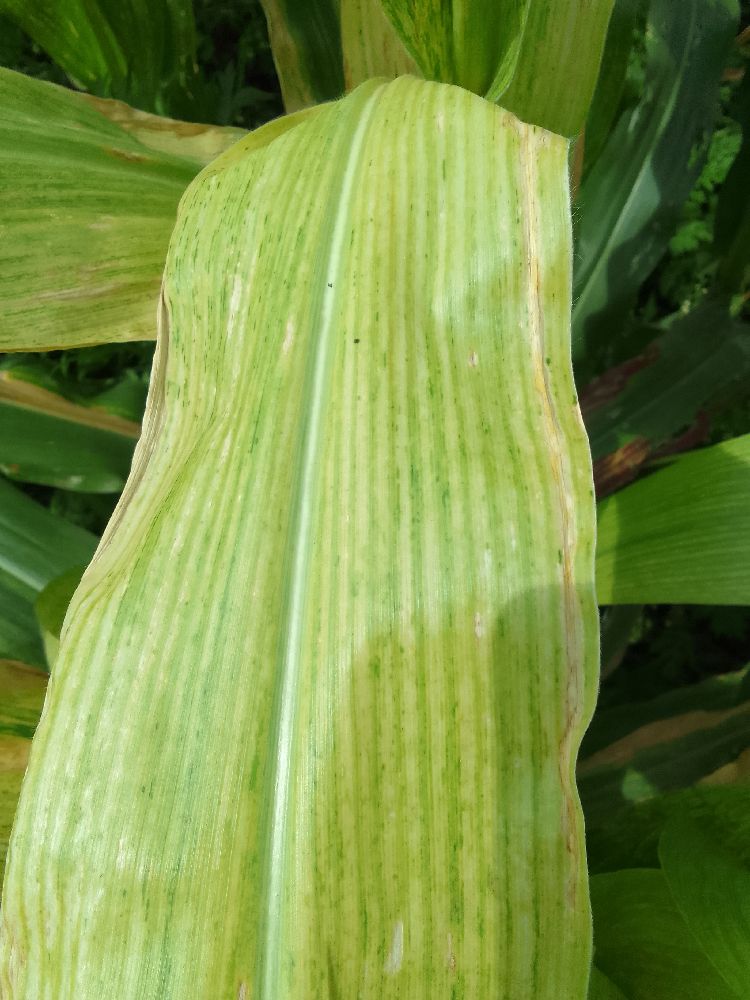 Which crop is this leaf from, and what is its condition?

maize, maize lethal necrosis
